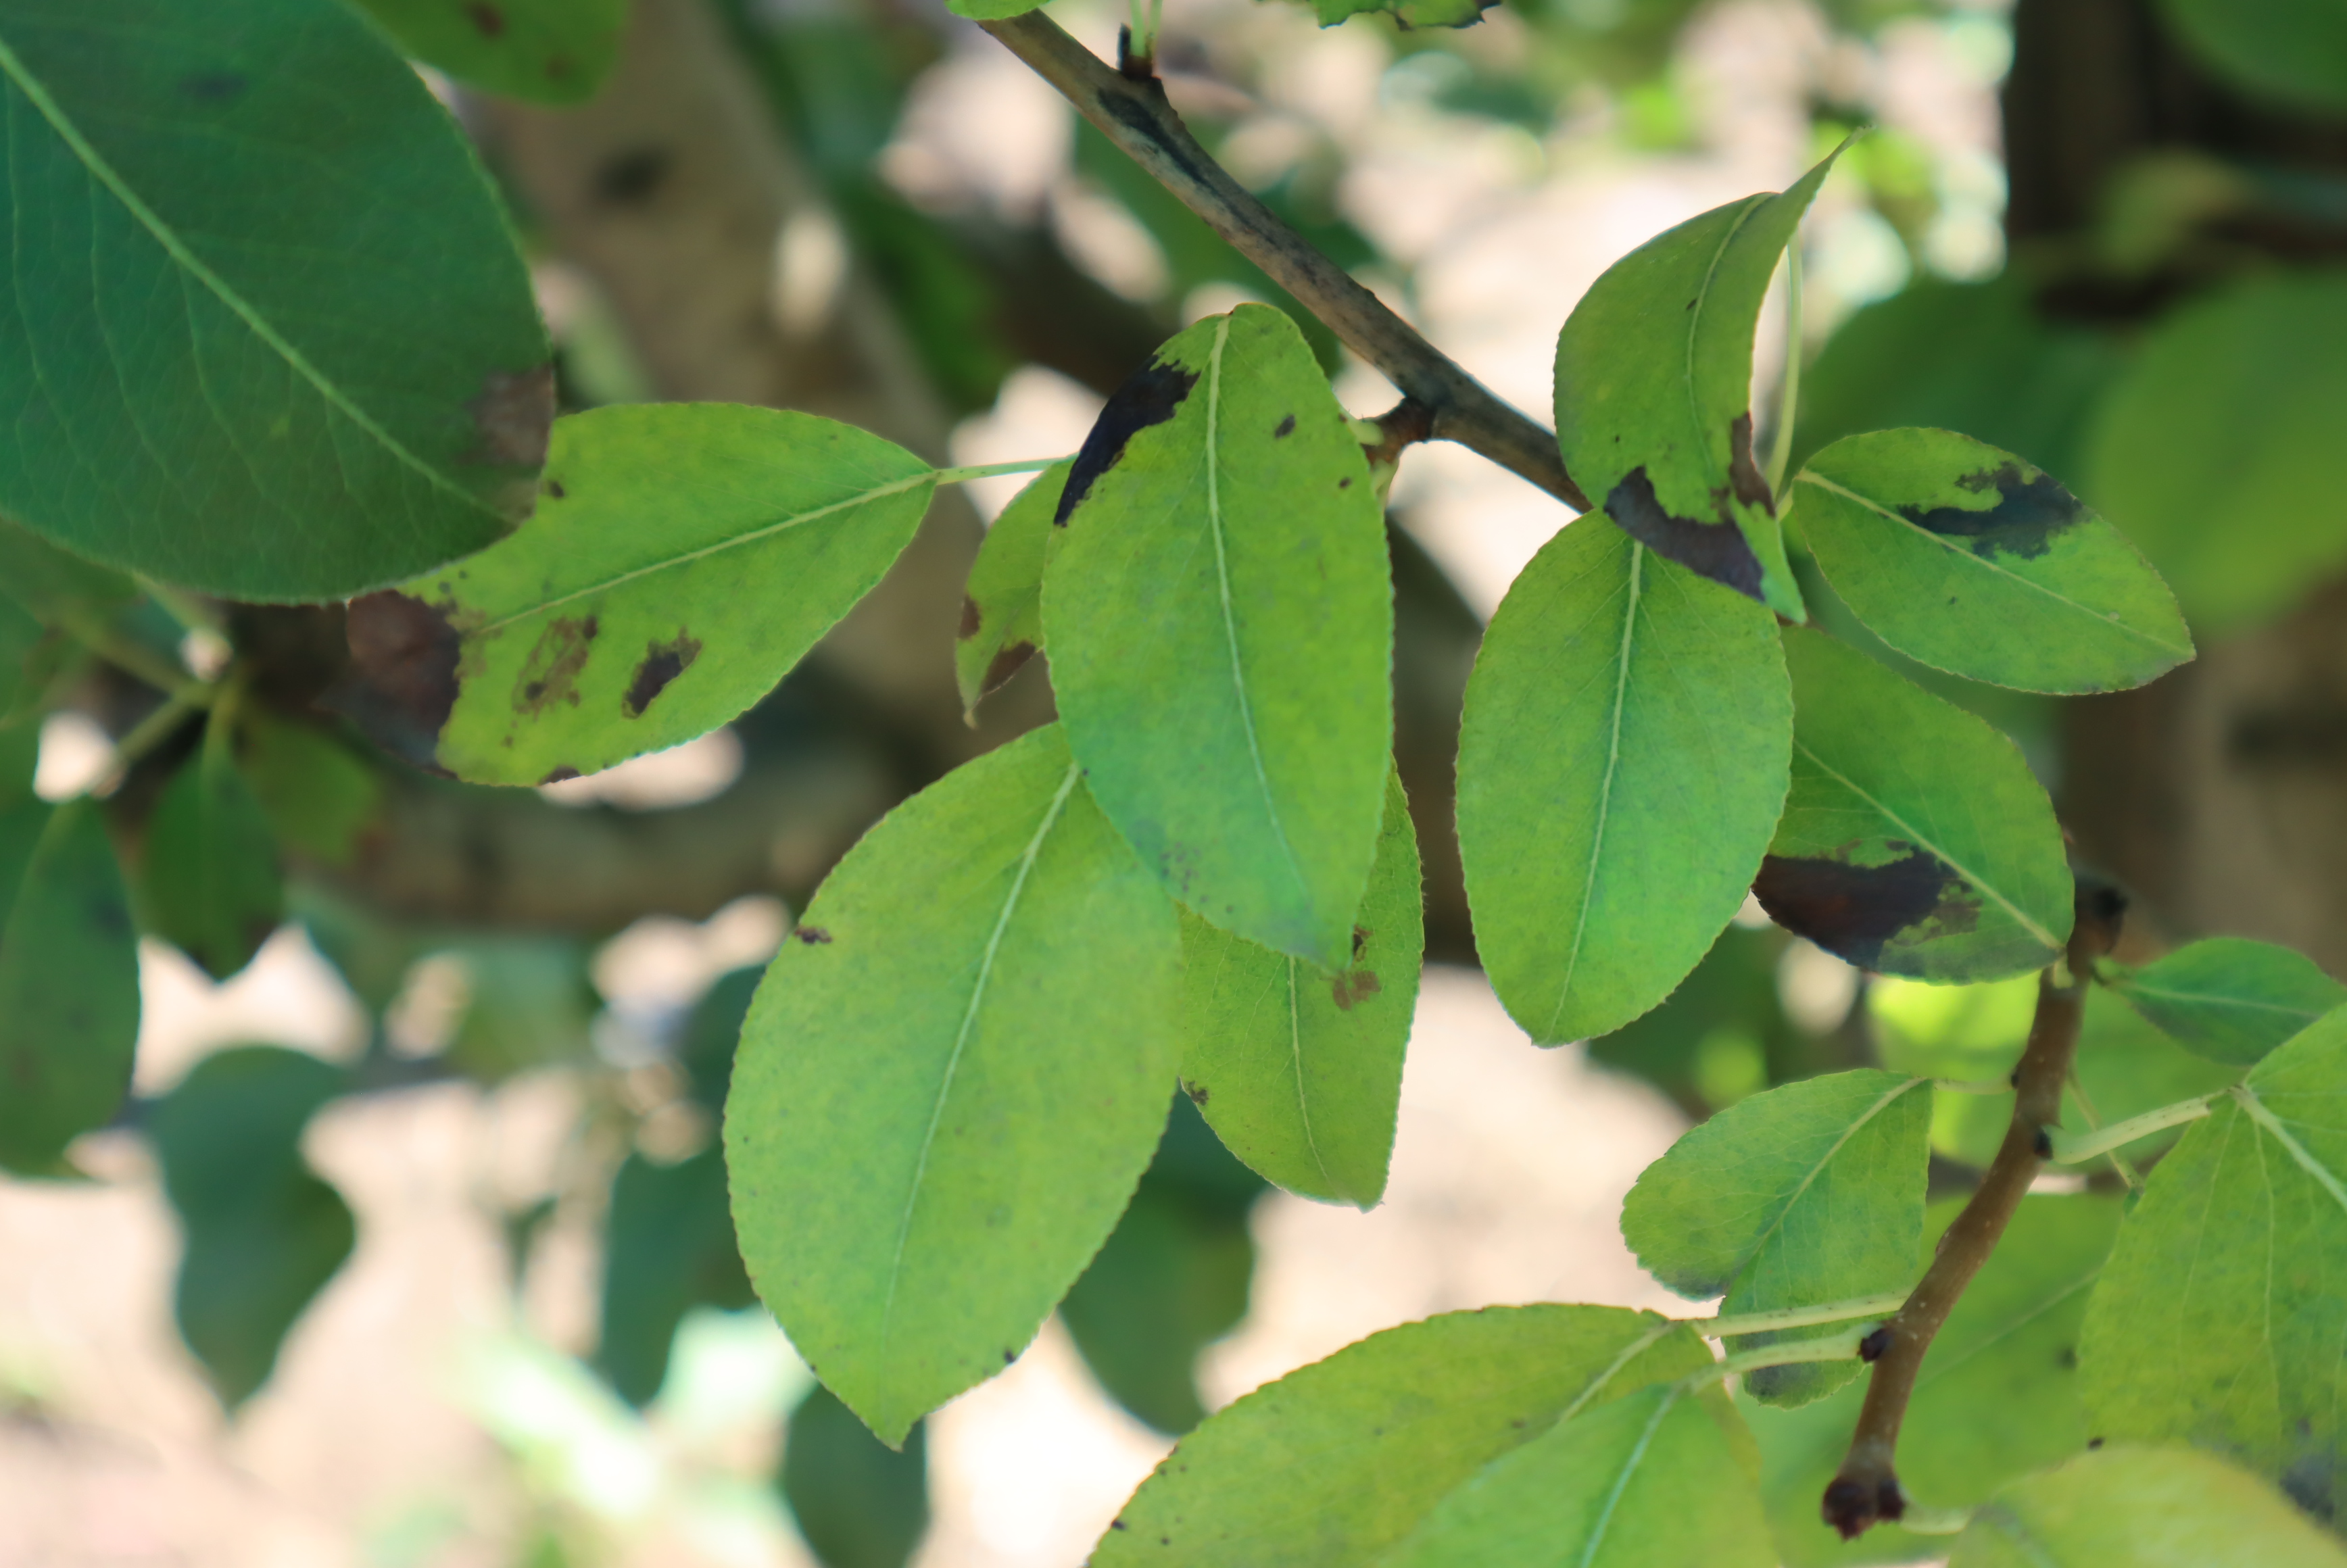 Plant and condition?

pear, chemical damage
